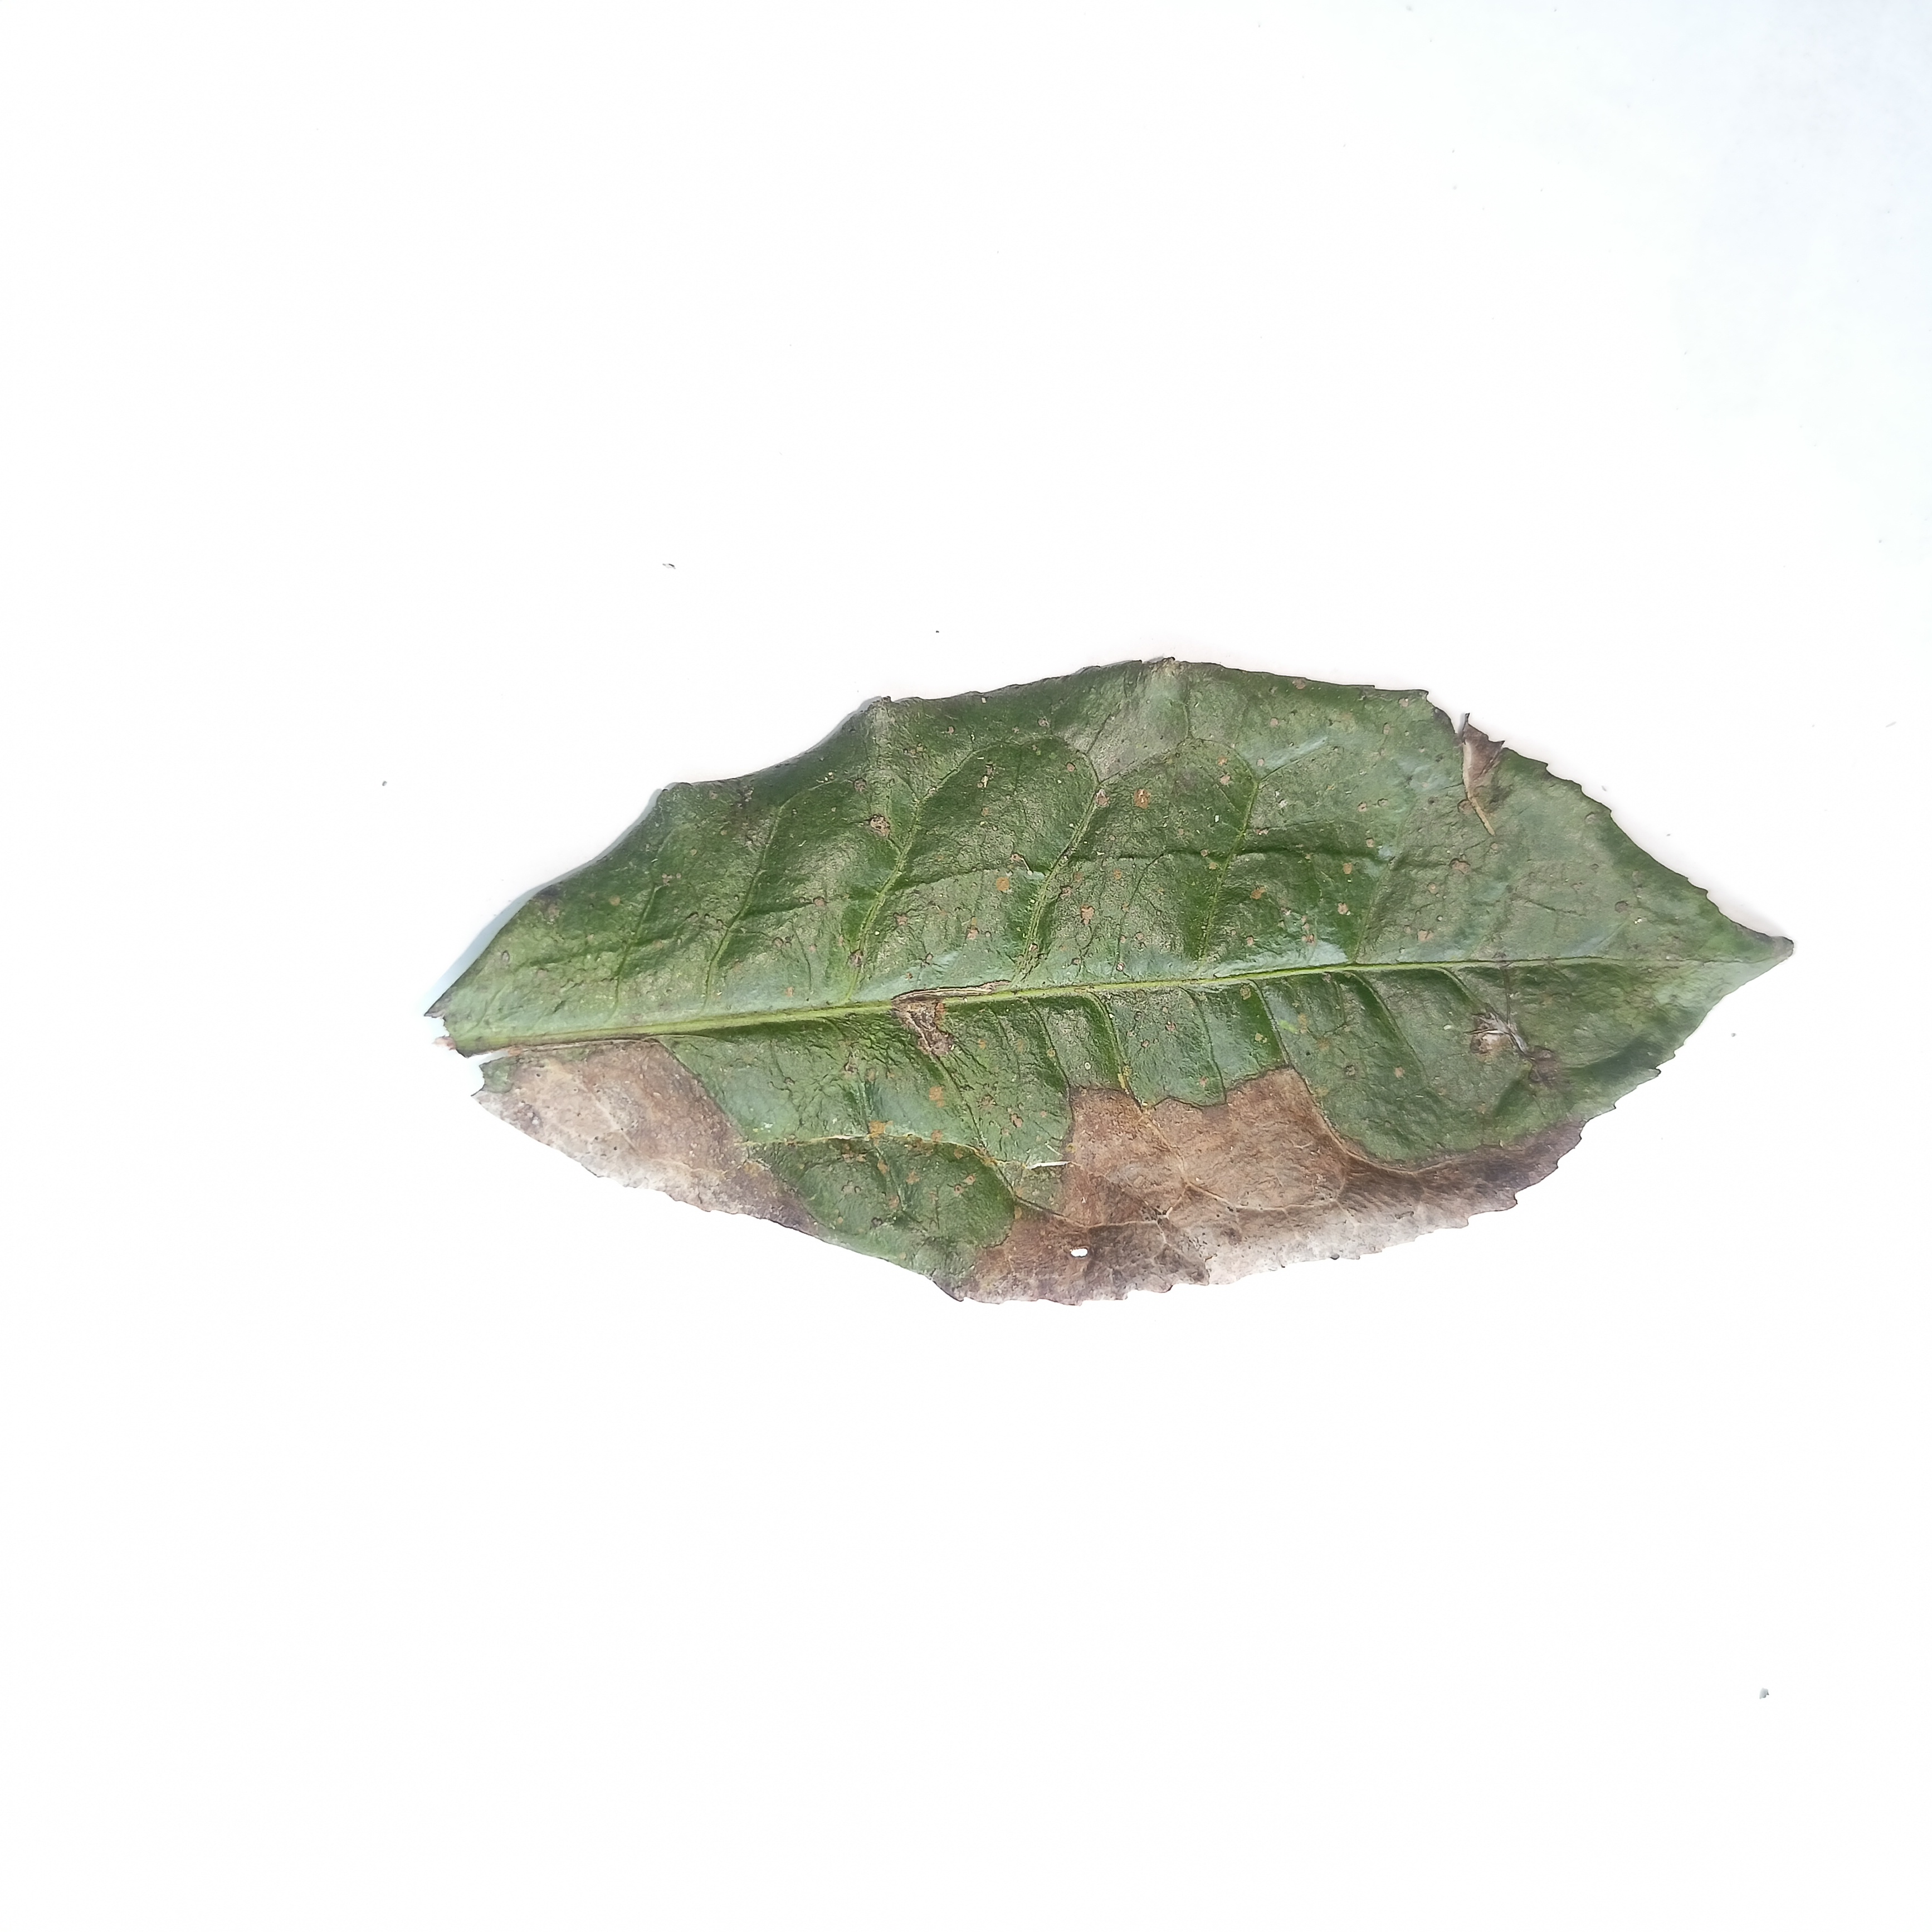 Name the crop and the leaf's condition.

tea, brown blight
